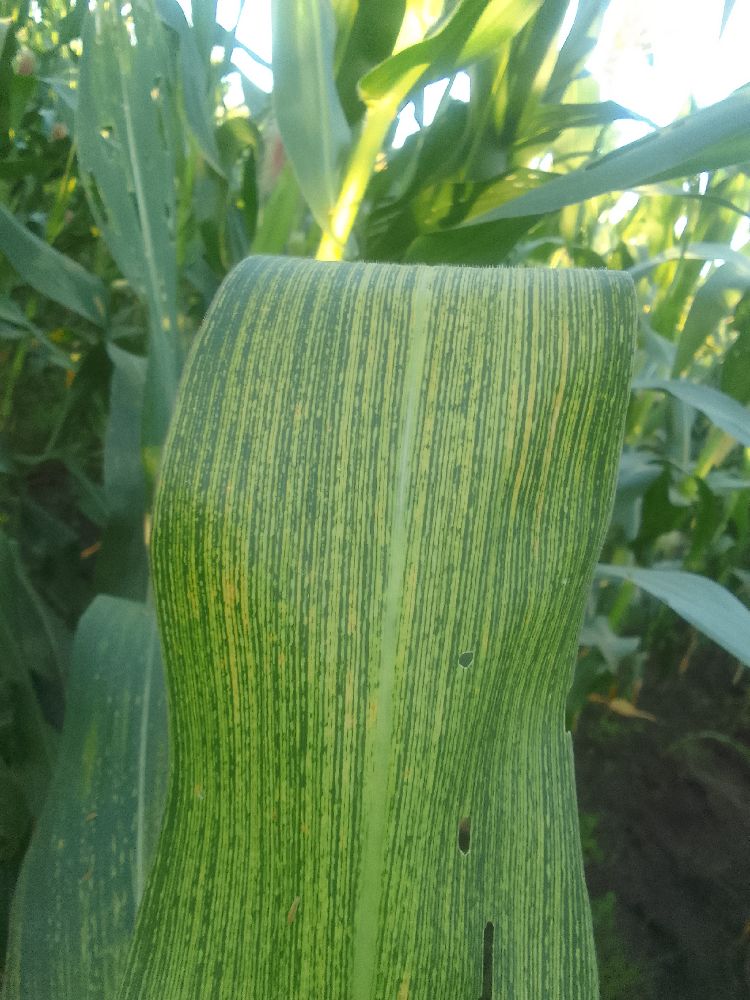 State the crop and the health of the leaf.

maize, maize streak virus
